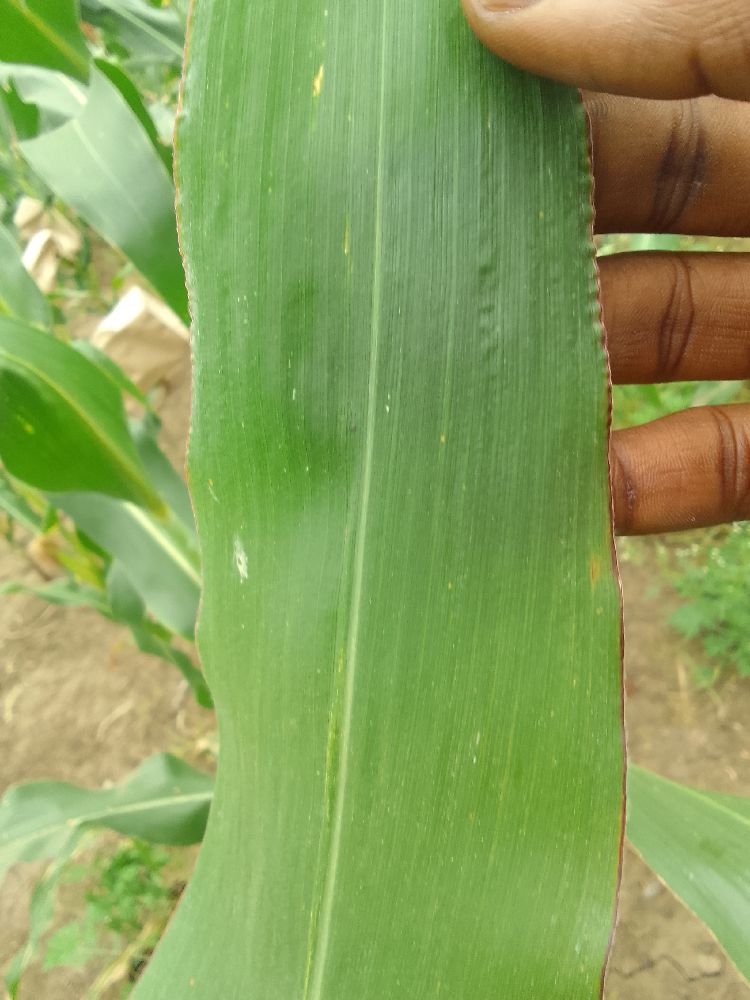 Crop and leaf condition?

maize, healthy
